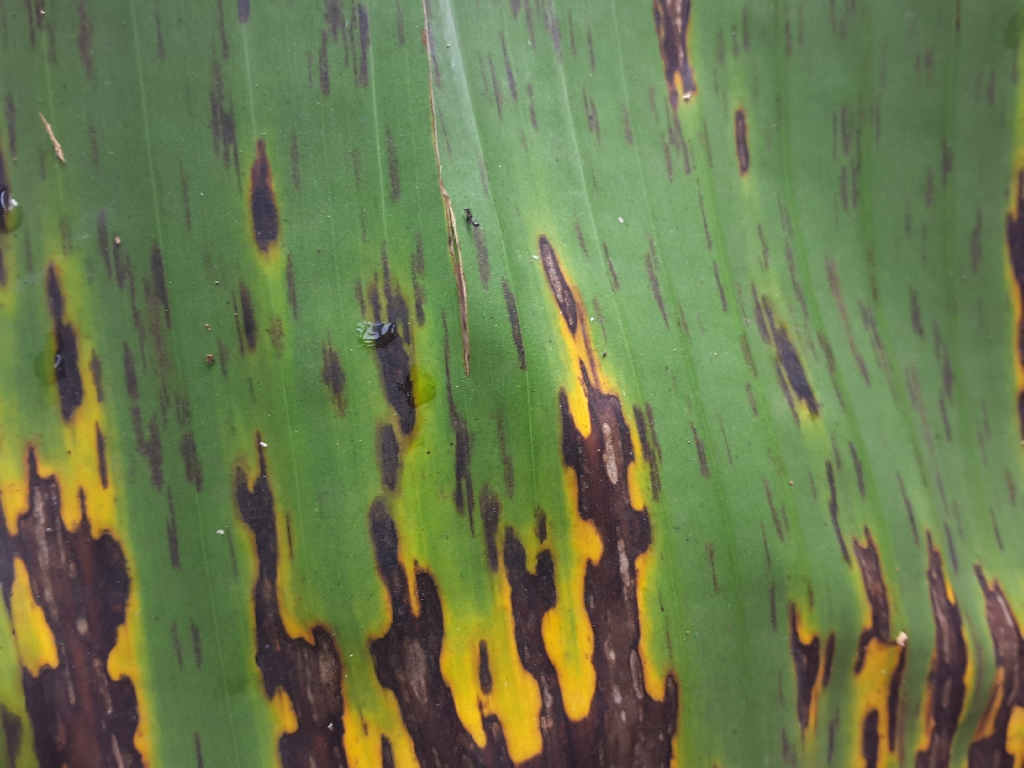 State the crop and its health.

banana, black sigatoka
